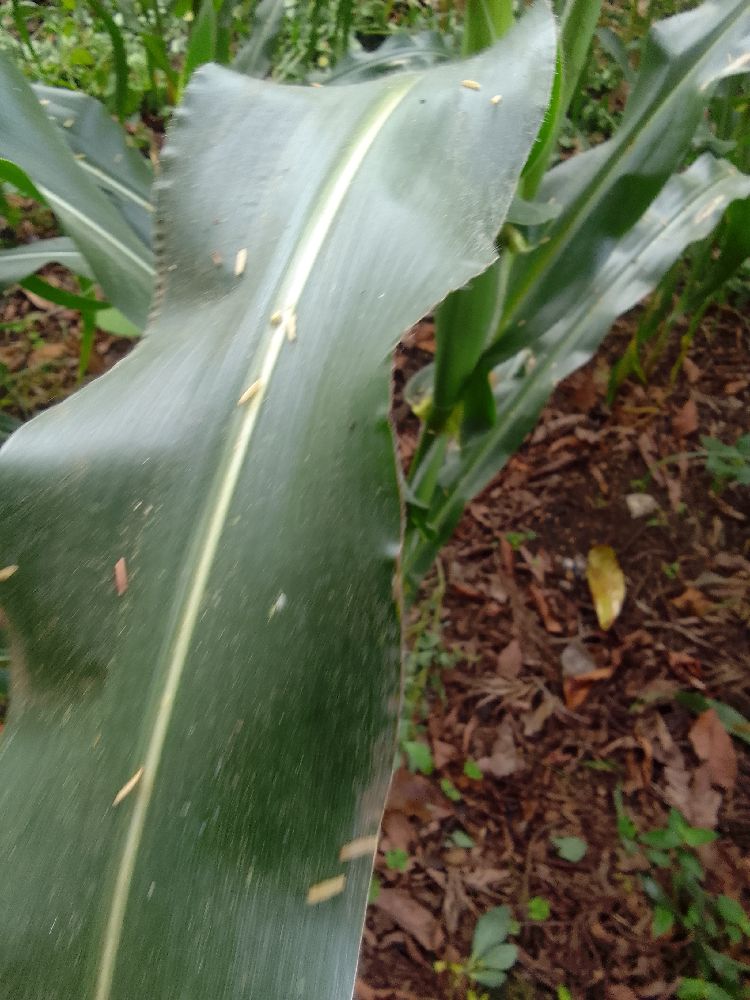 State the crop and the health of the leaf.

maize, healthy
